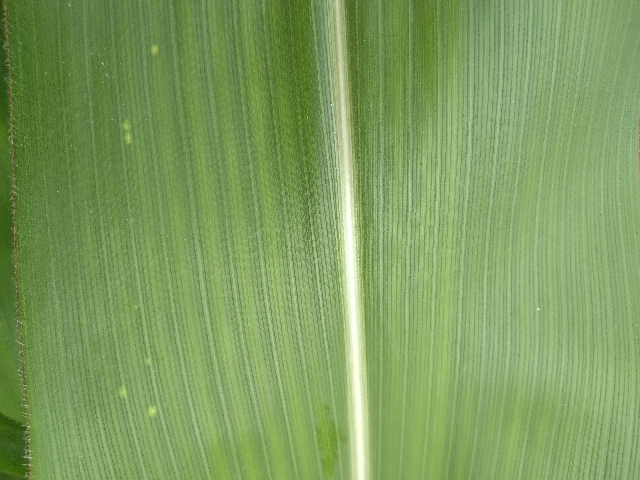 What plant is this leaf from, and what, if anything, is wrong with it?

maize, healthy
